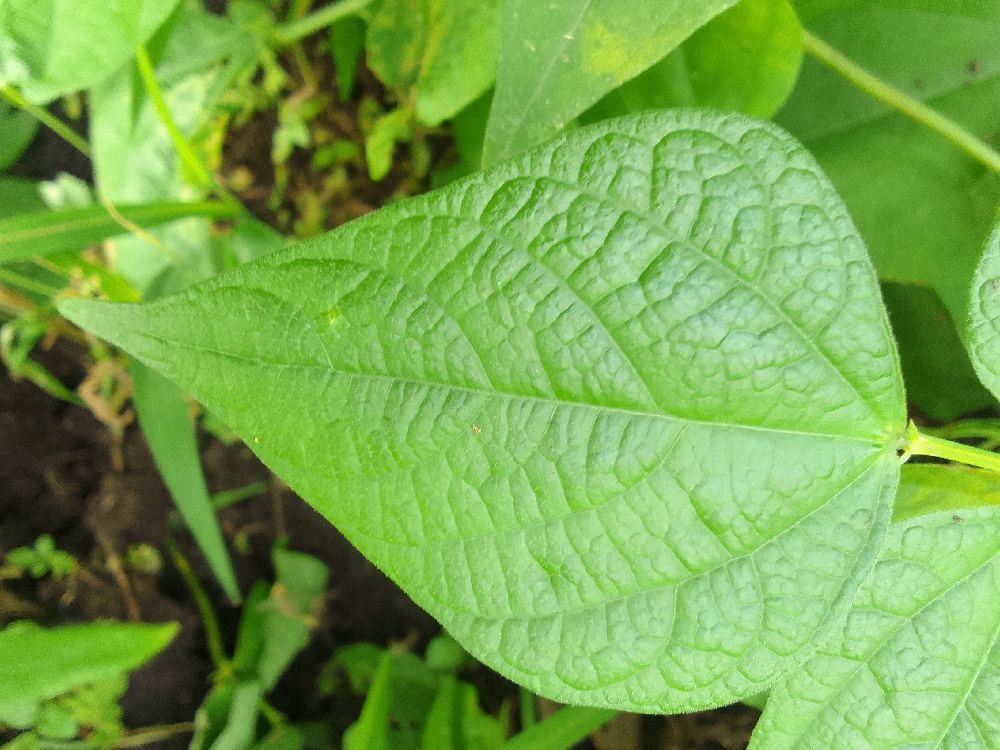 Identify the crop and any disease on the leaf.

common bean, healthy
